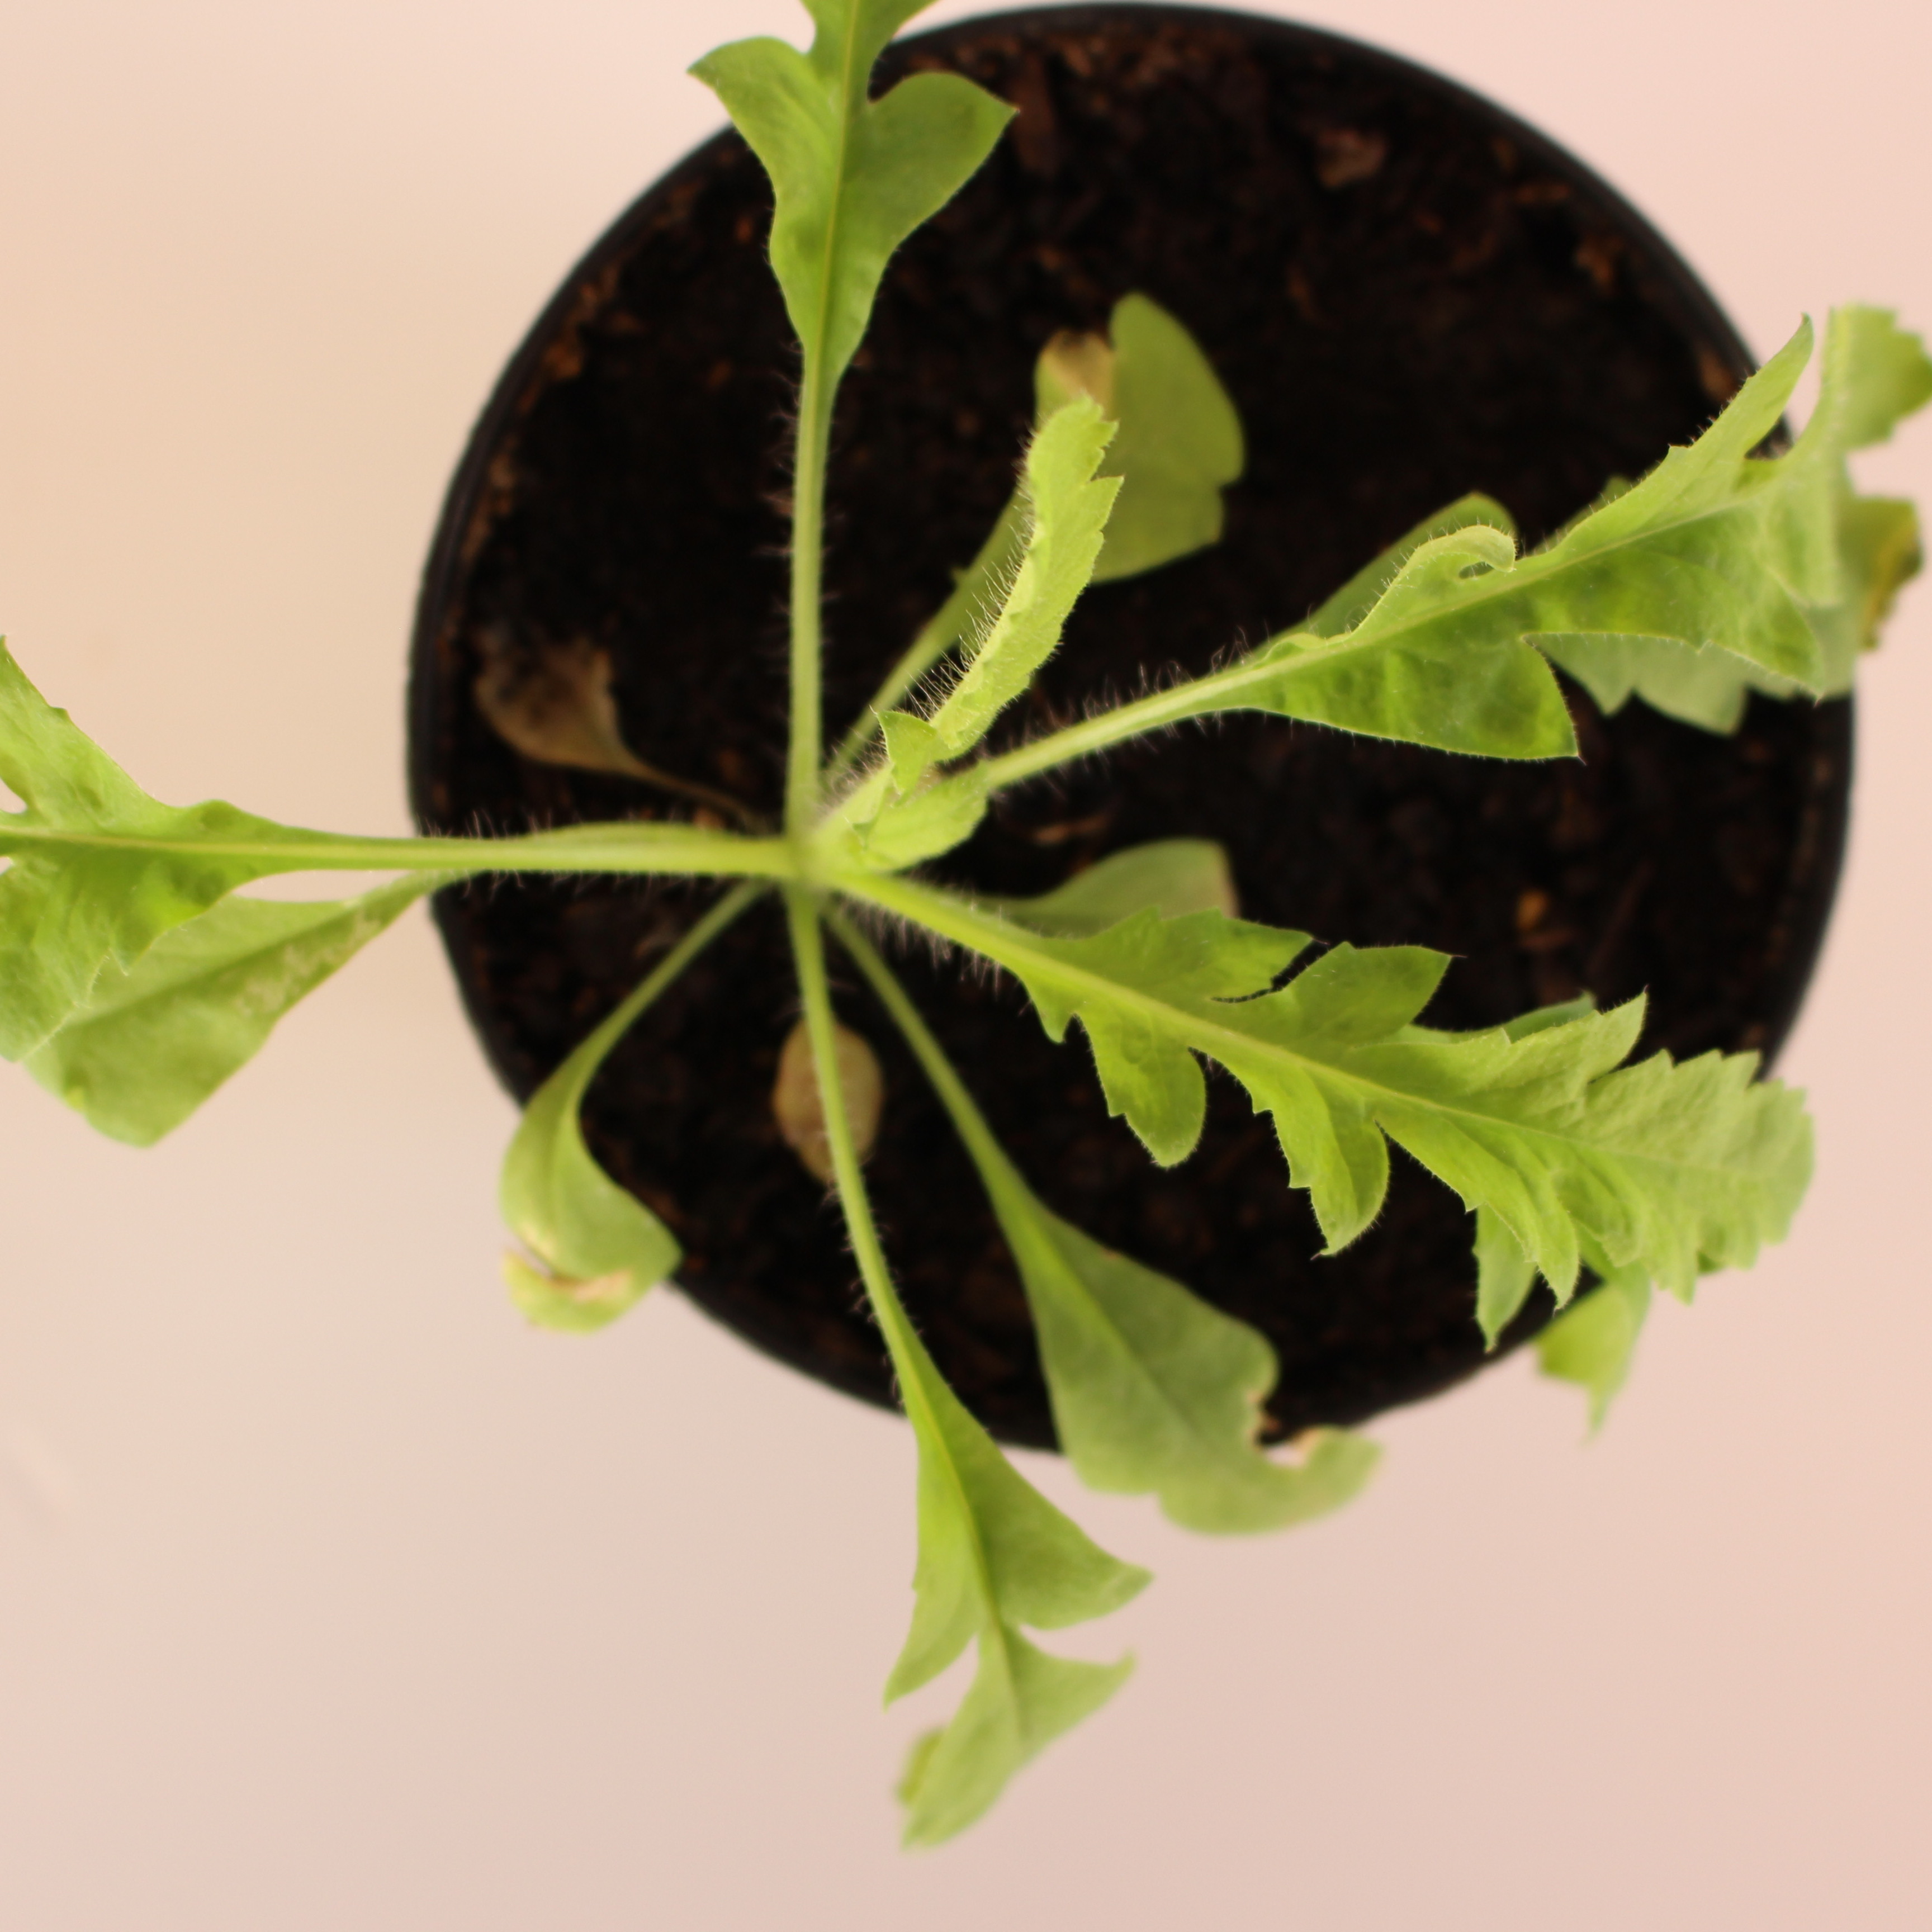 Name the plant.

Papaver rhoeas
